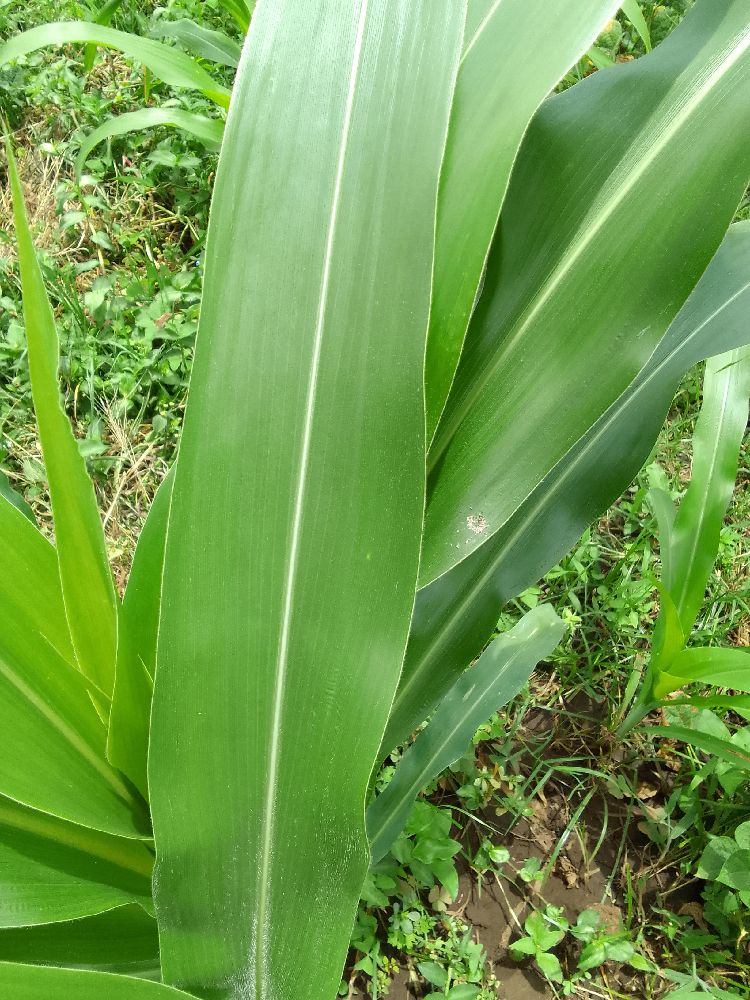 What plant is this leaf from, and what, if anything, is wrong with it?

maize, healthy
